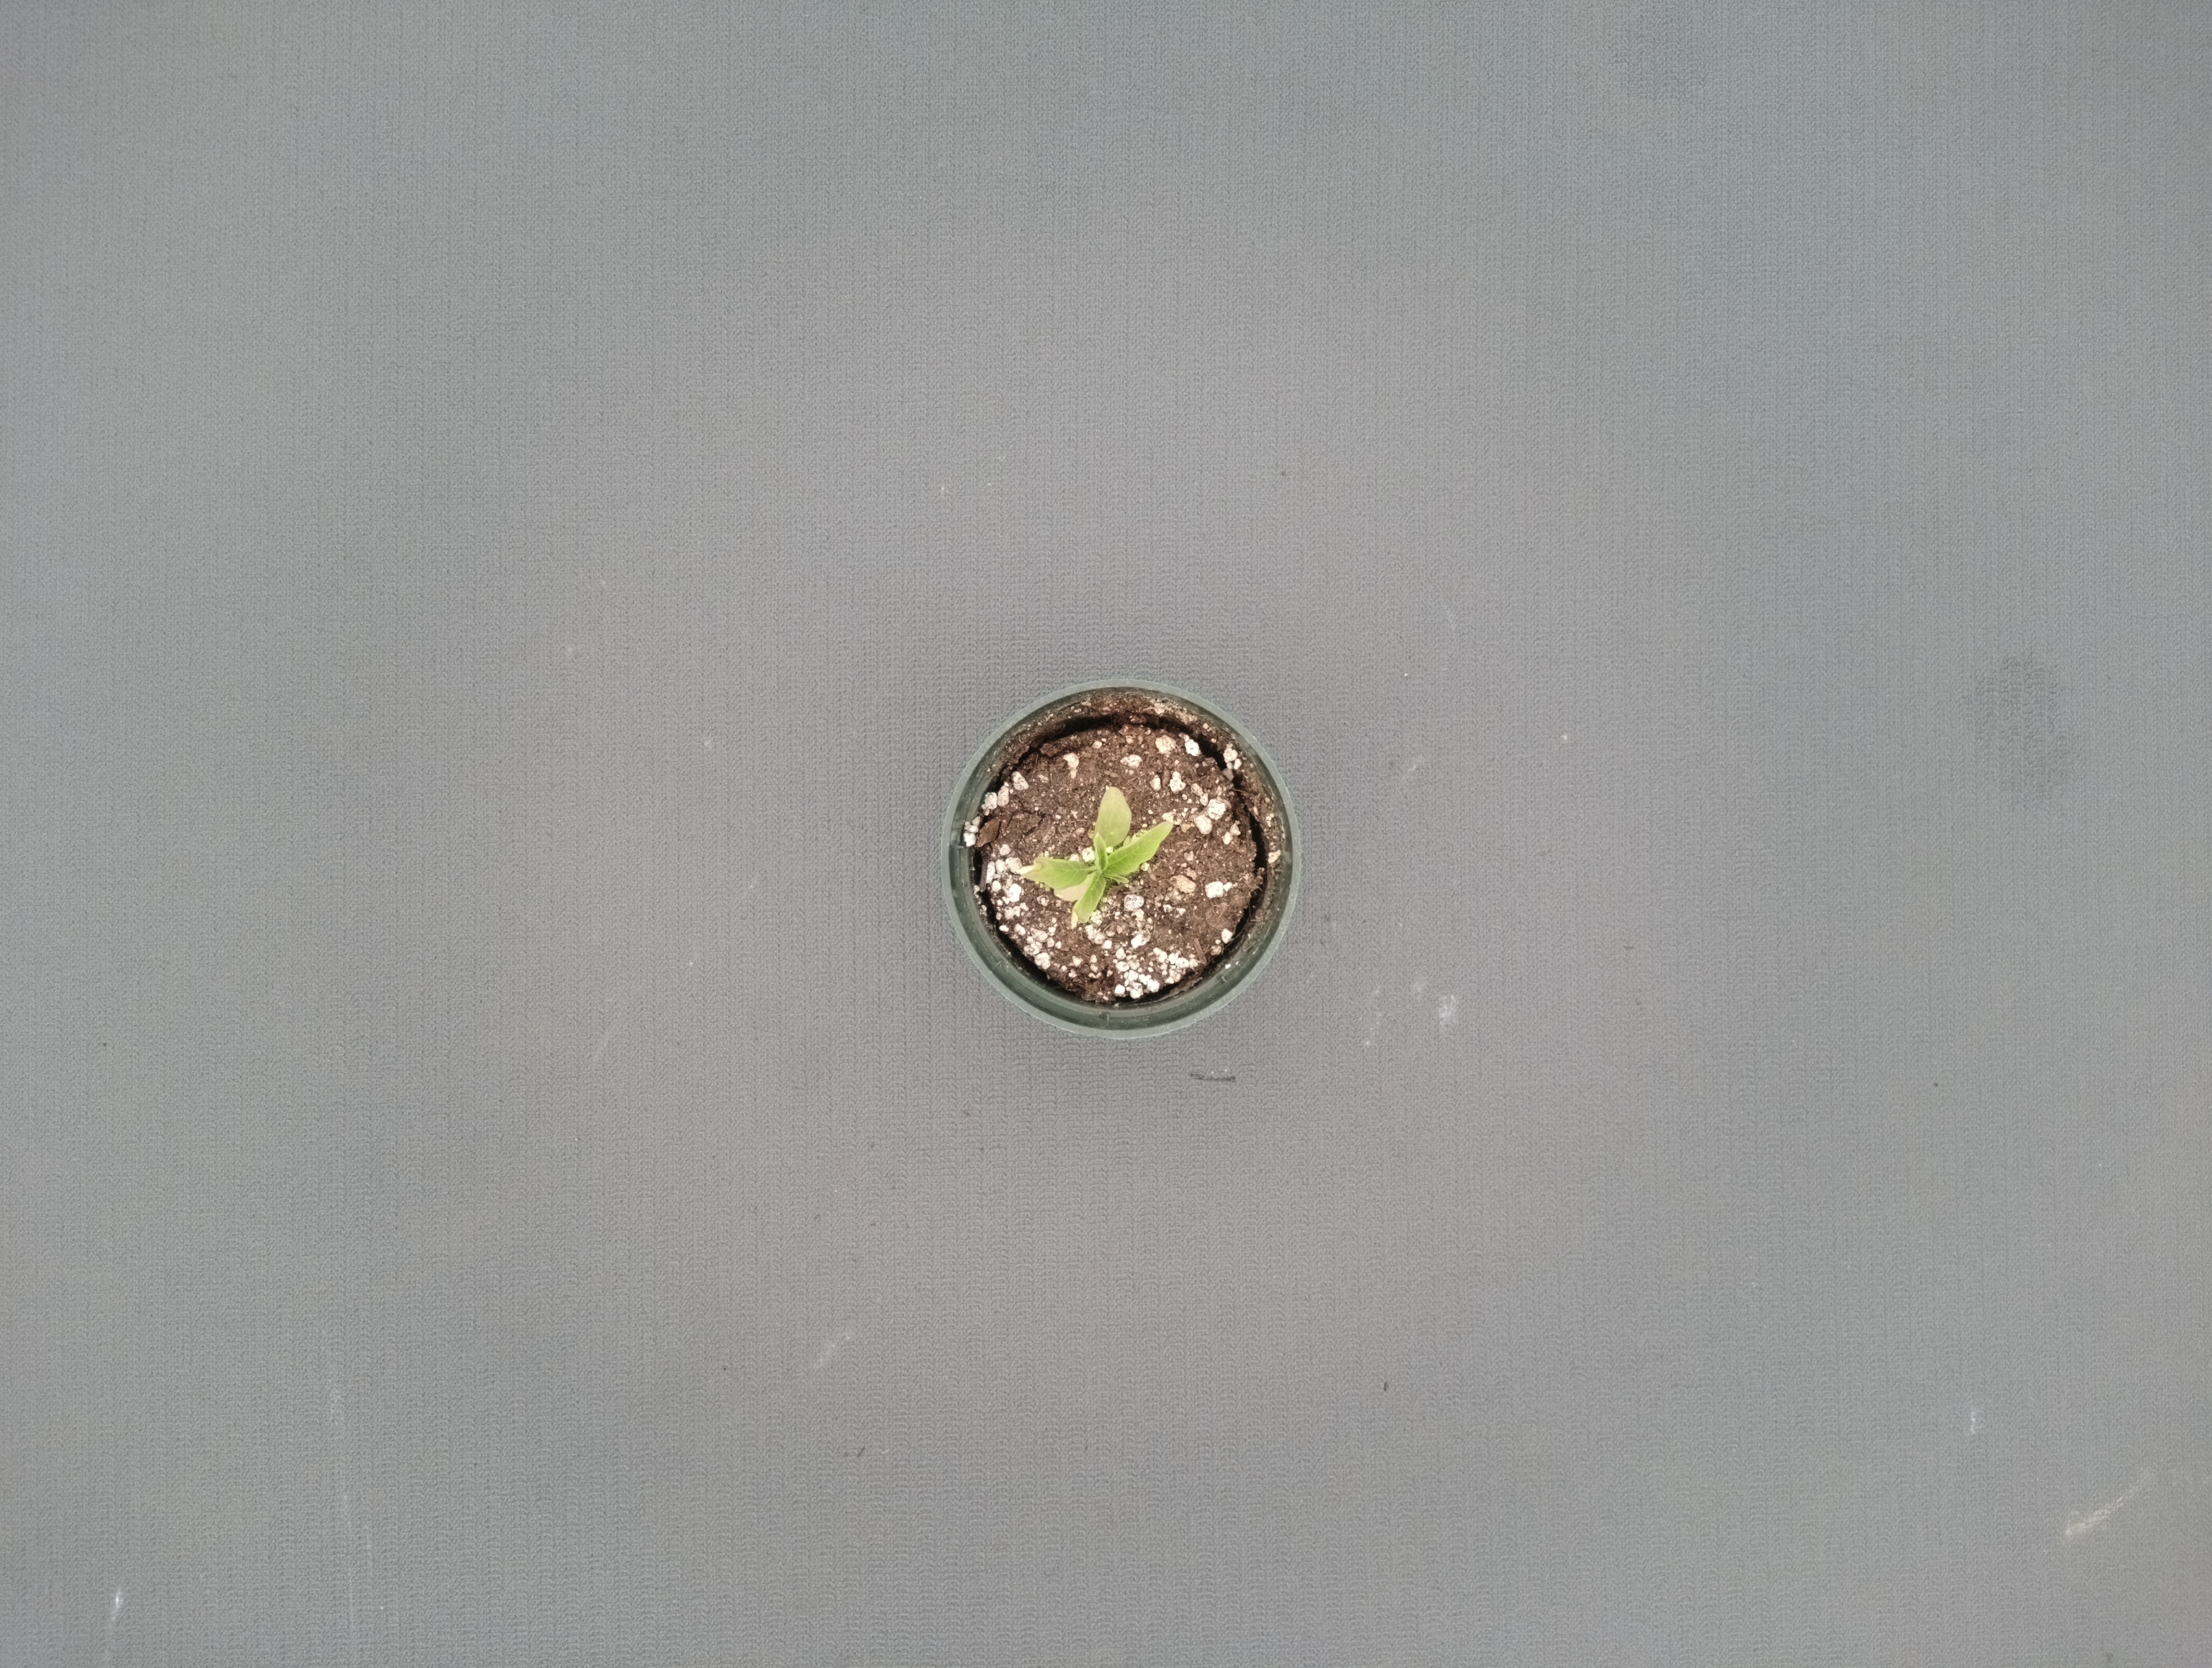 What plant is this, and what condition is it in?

waterhemp, chlorosis only
